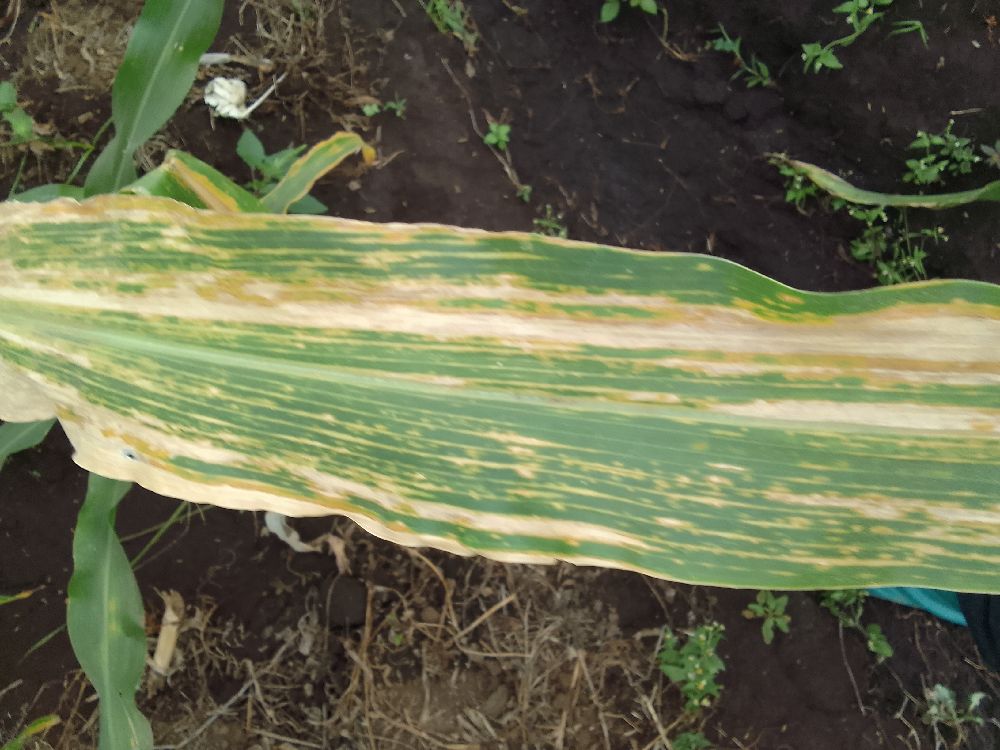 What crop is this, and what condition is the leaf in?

maize, maize lethal necrosis
